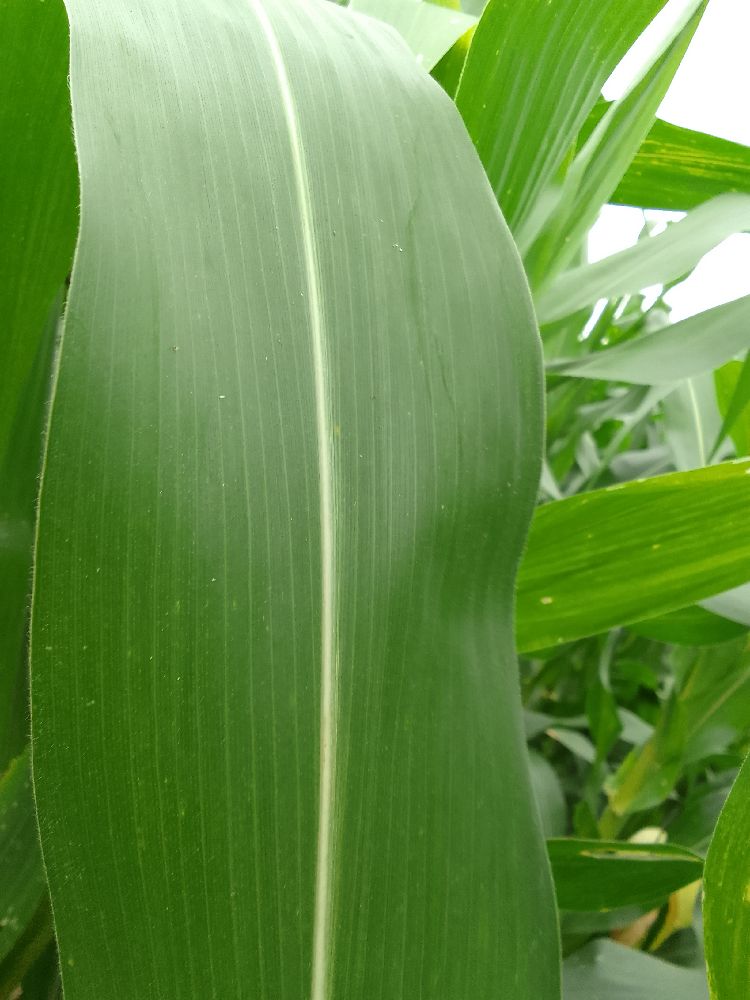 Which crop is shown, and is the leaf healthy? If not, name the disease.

maize, healthy
